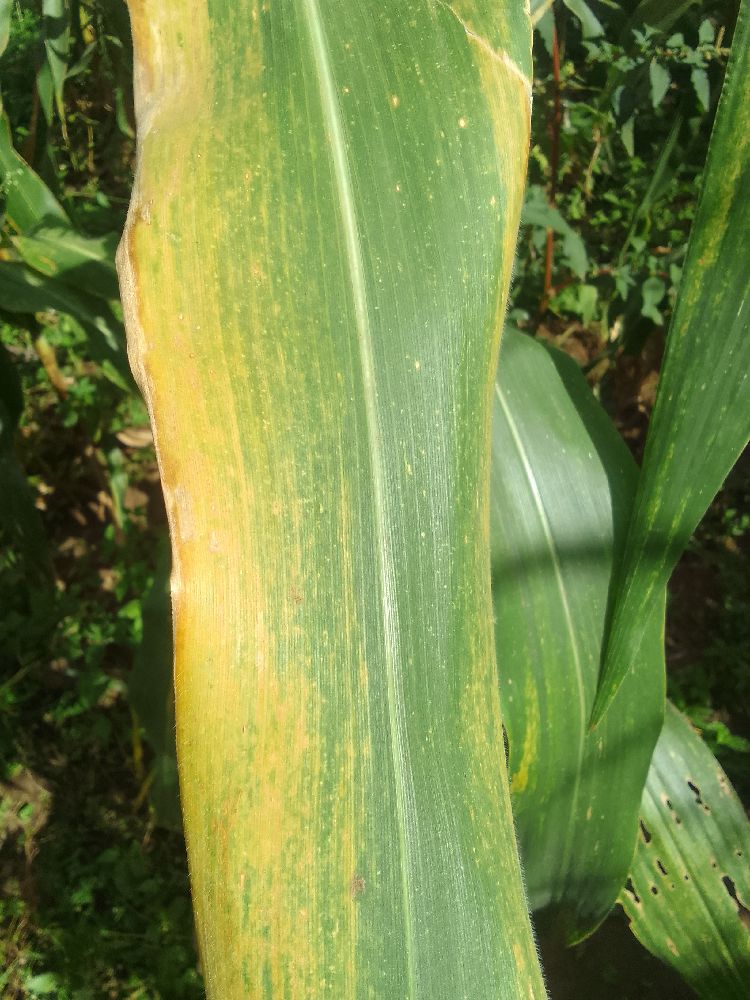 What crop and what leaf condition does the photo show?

maize, maize lethal necrosis
